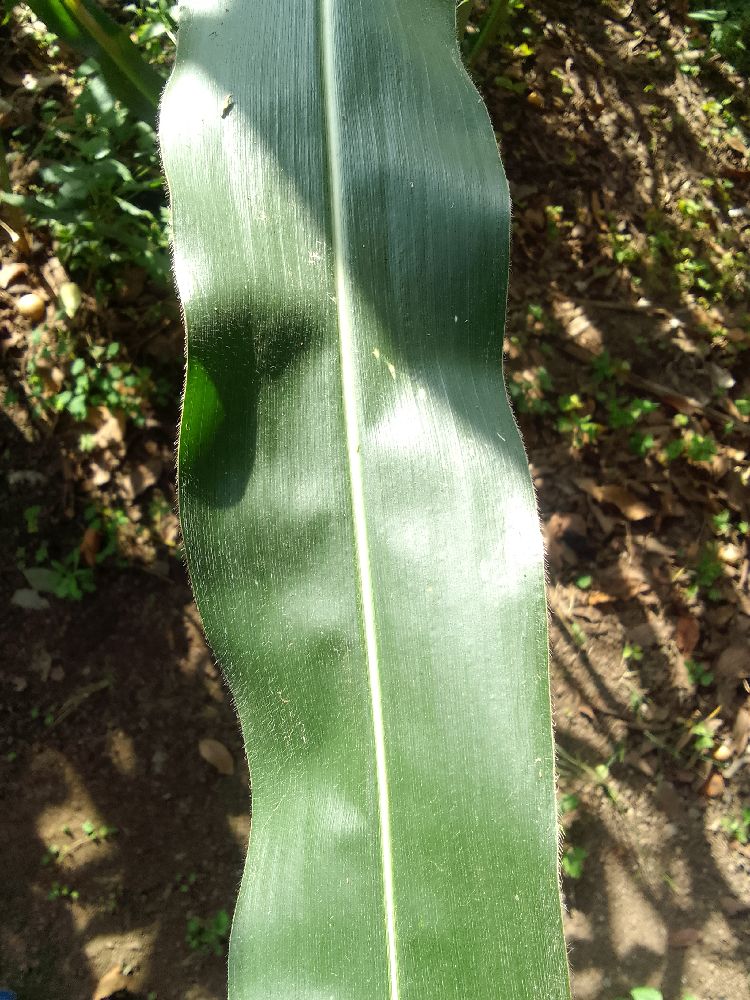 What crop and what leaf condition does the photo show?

maize, healthy
